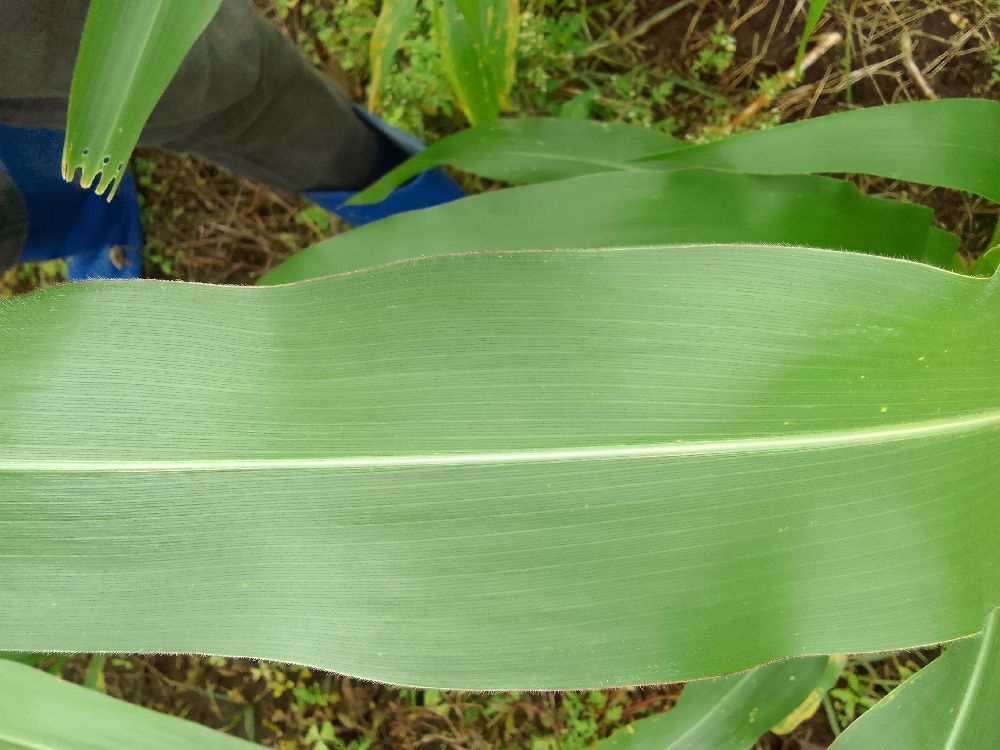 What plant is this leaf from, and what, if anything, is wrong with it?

maize, healthy
